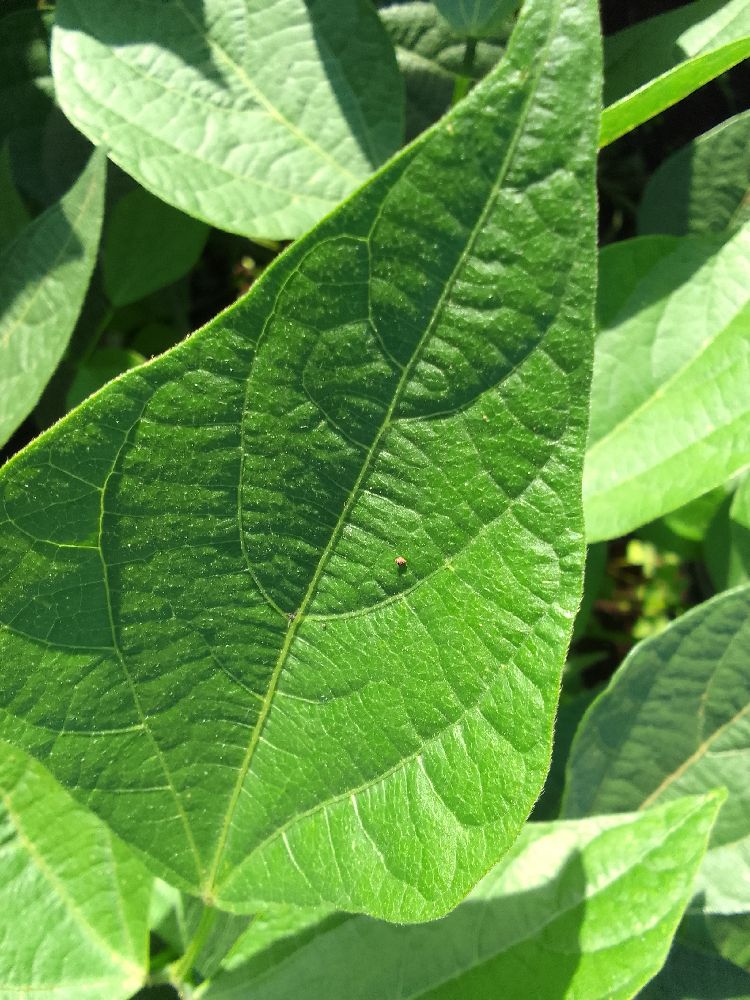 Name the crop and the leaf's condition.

common bean, healthy
